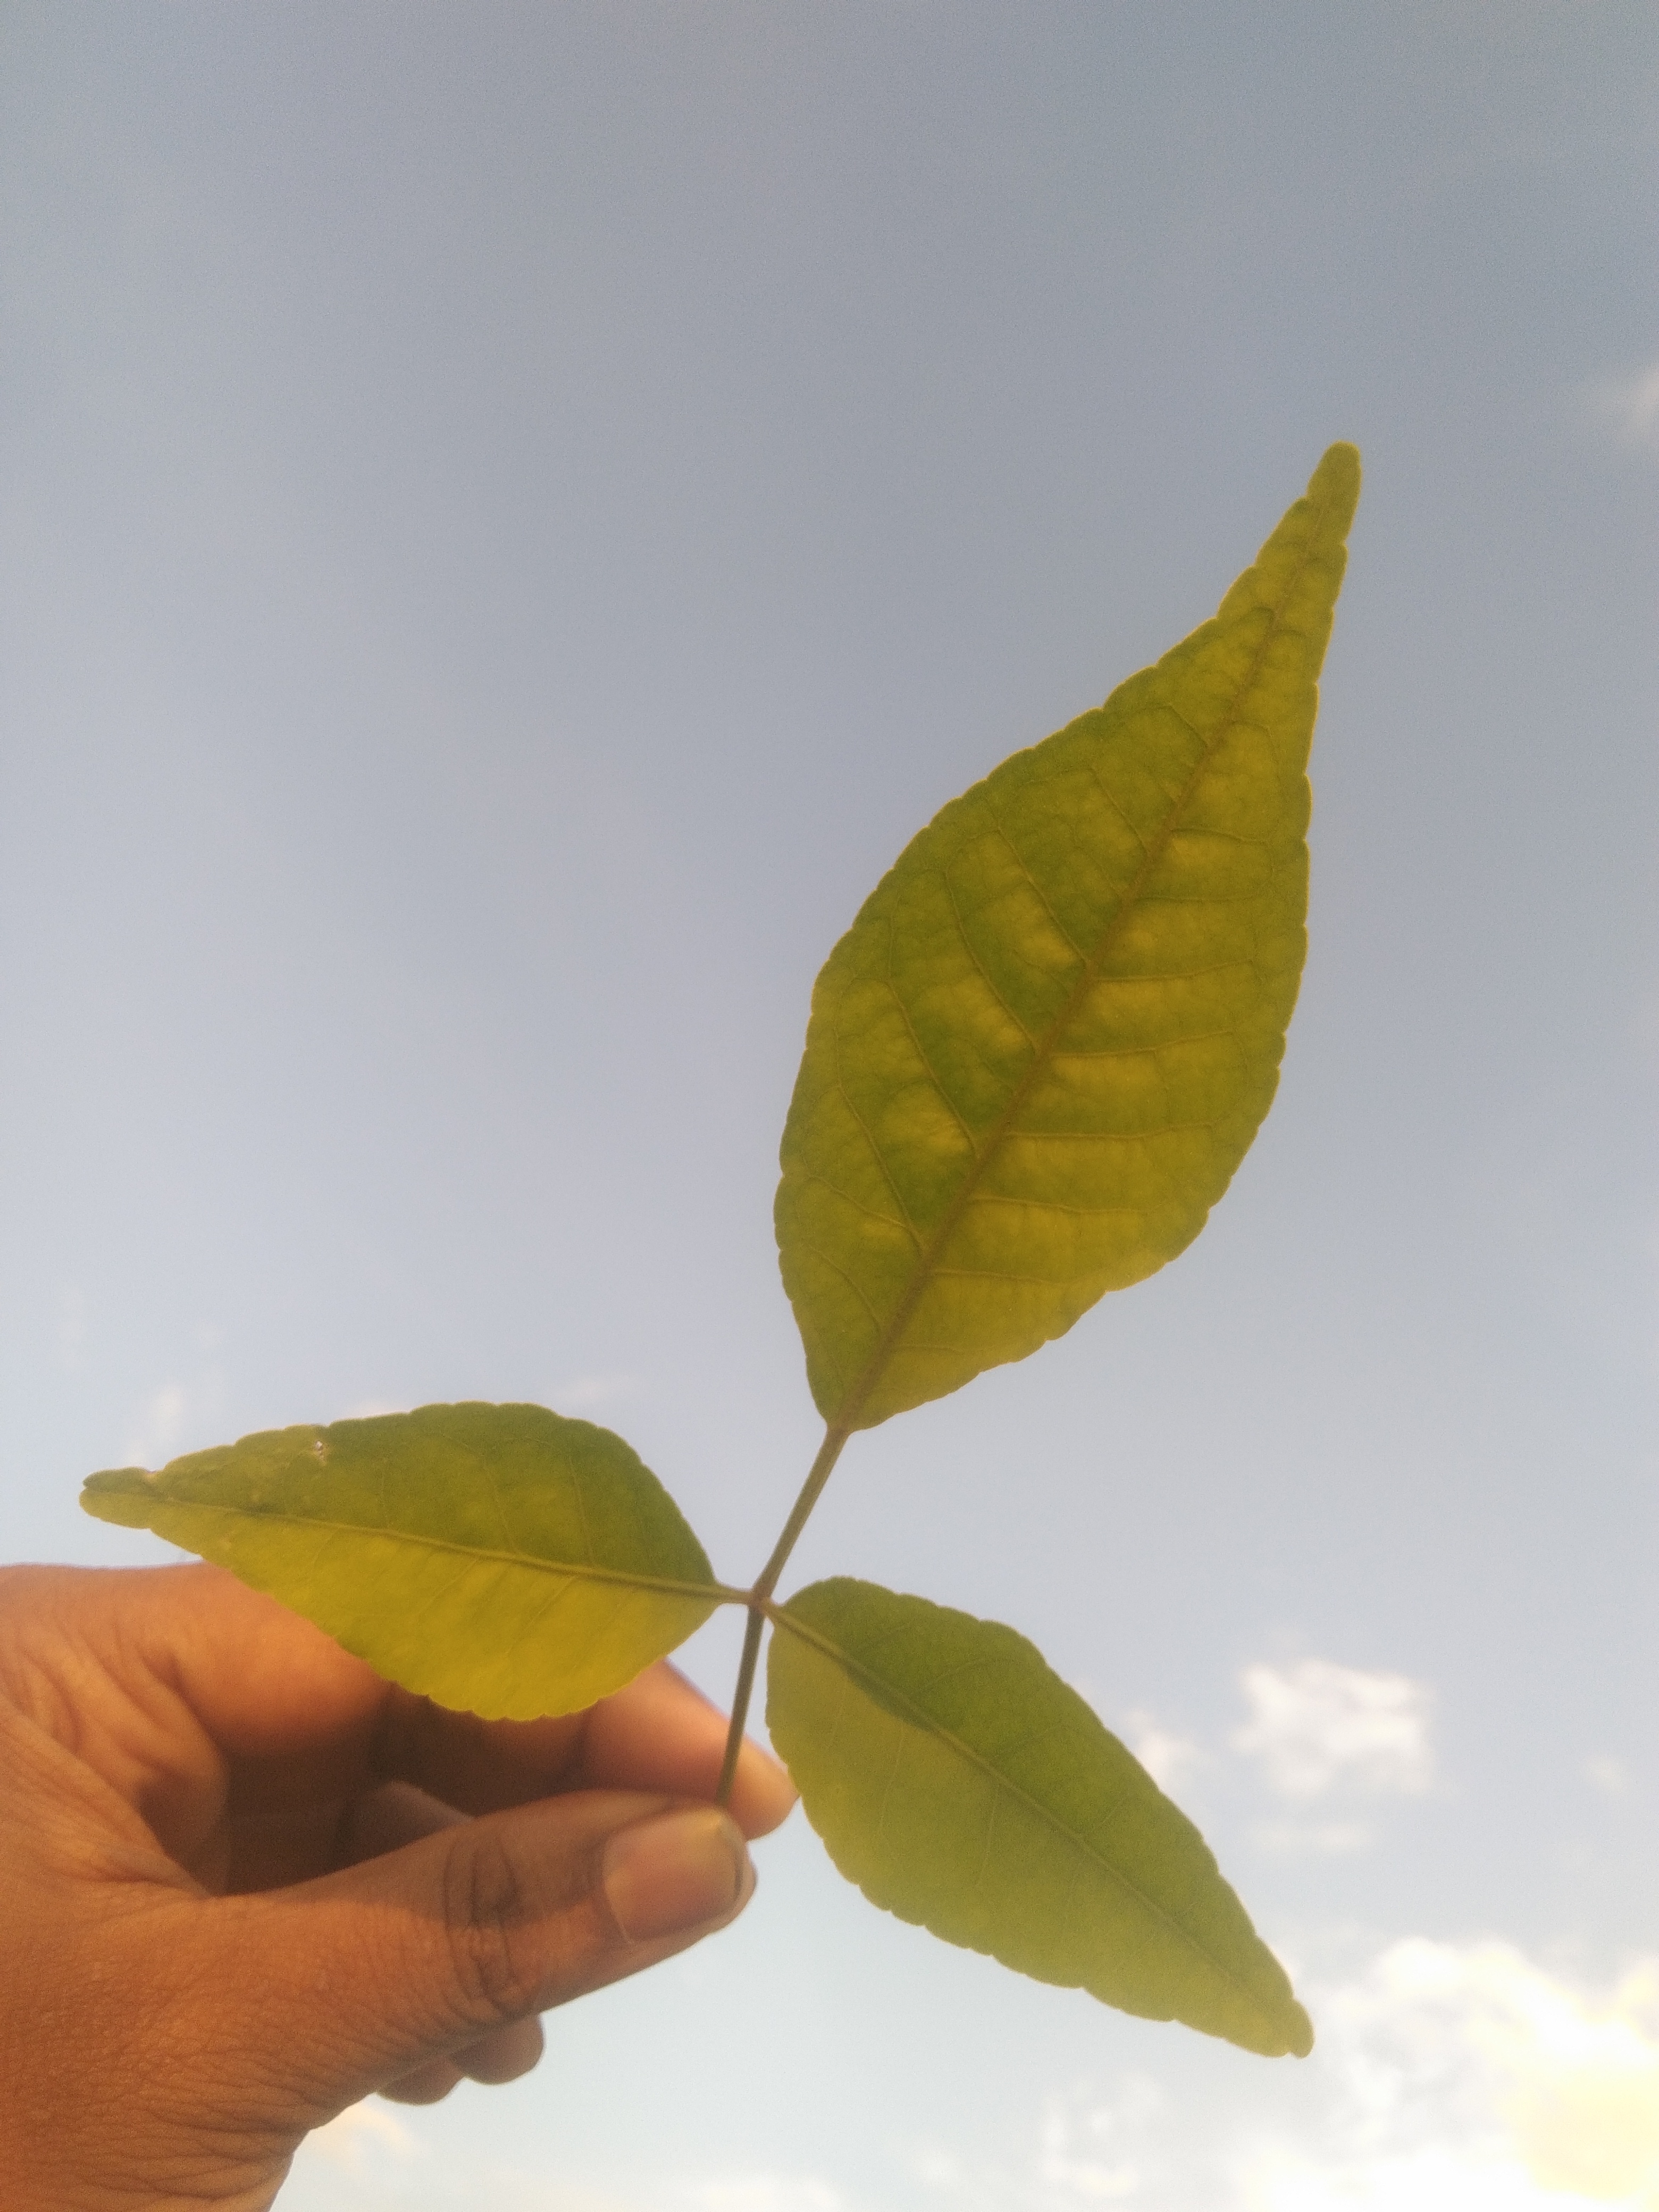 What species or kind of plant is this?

wood apple
